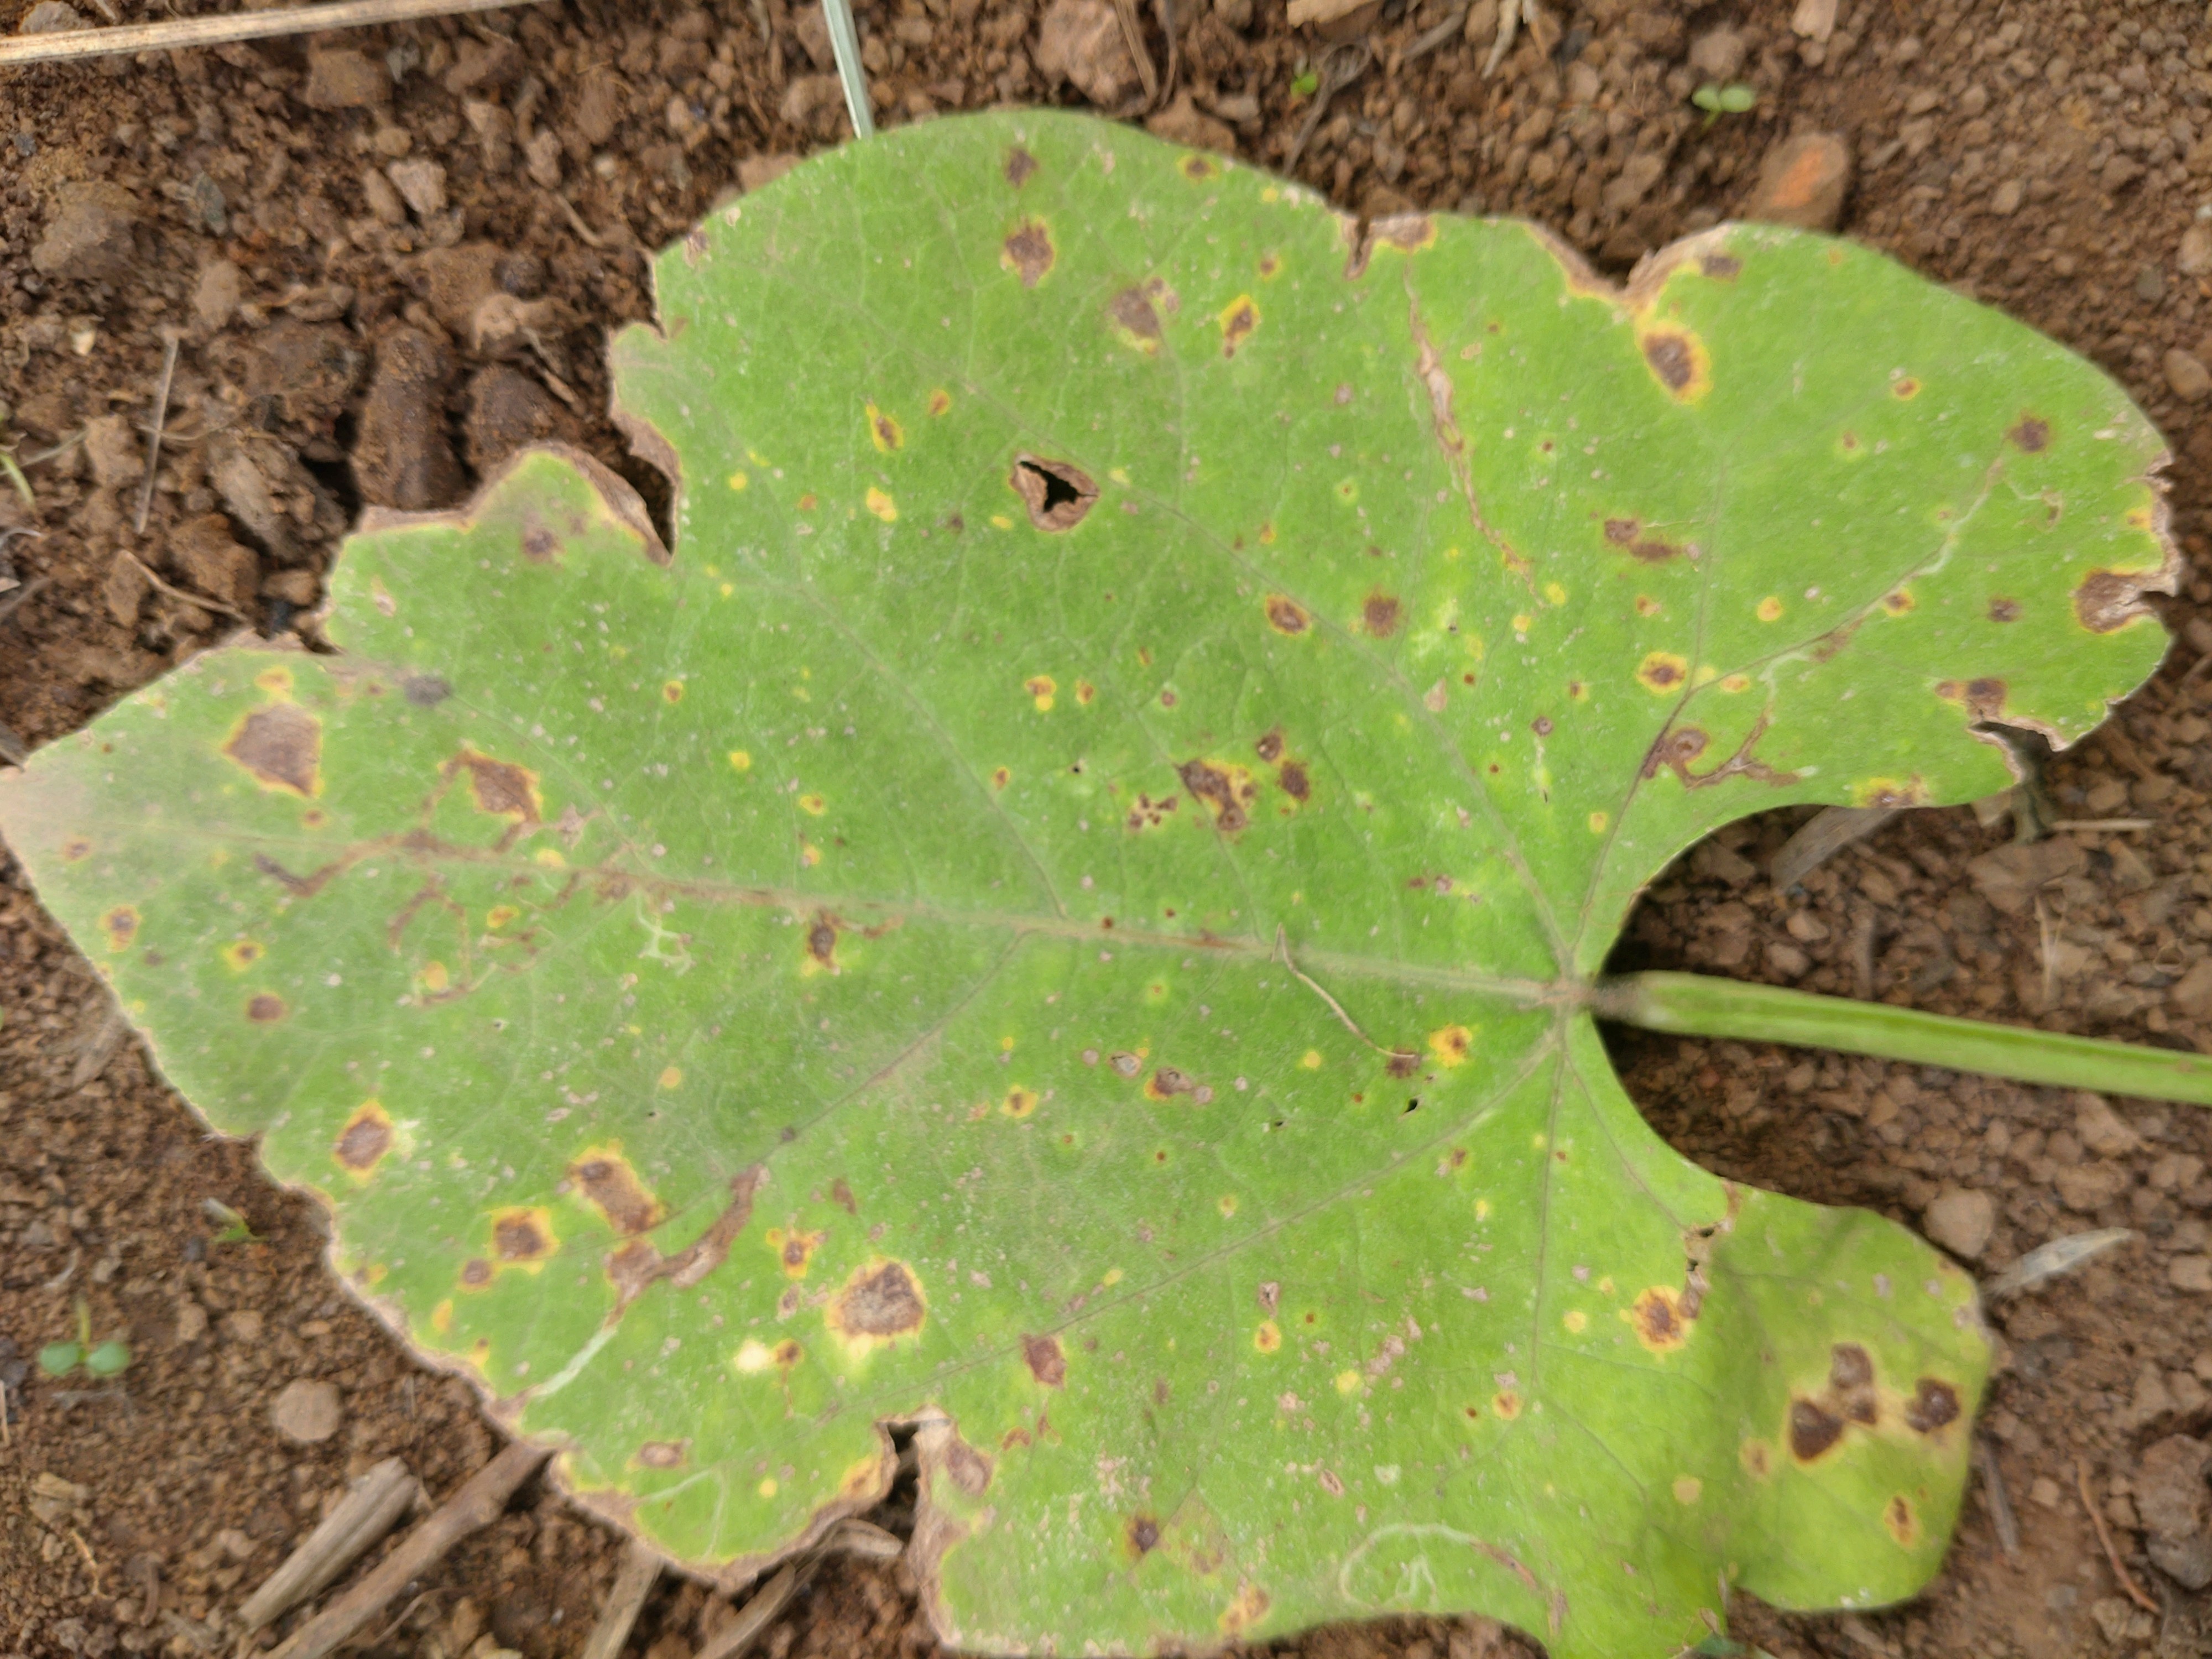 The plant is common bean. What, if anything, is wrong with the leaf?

rust
